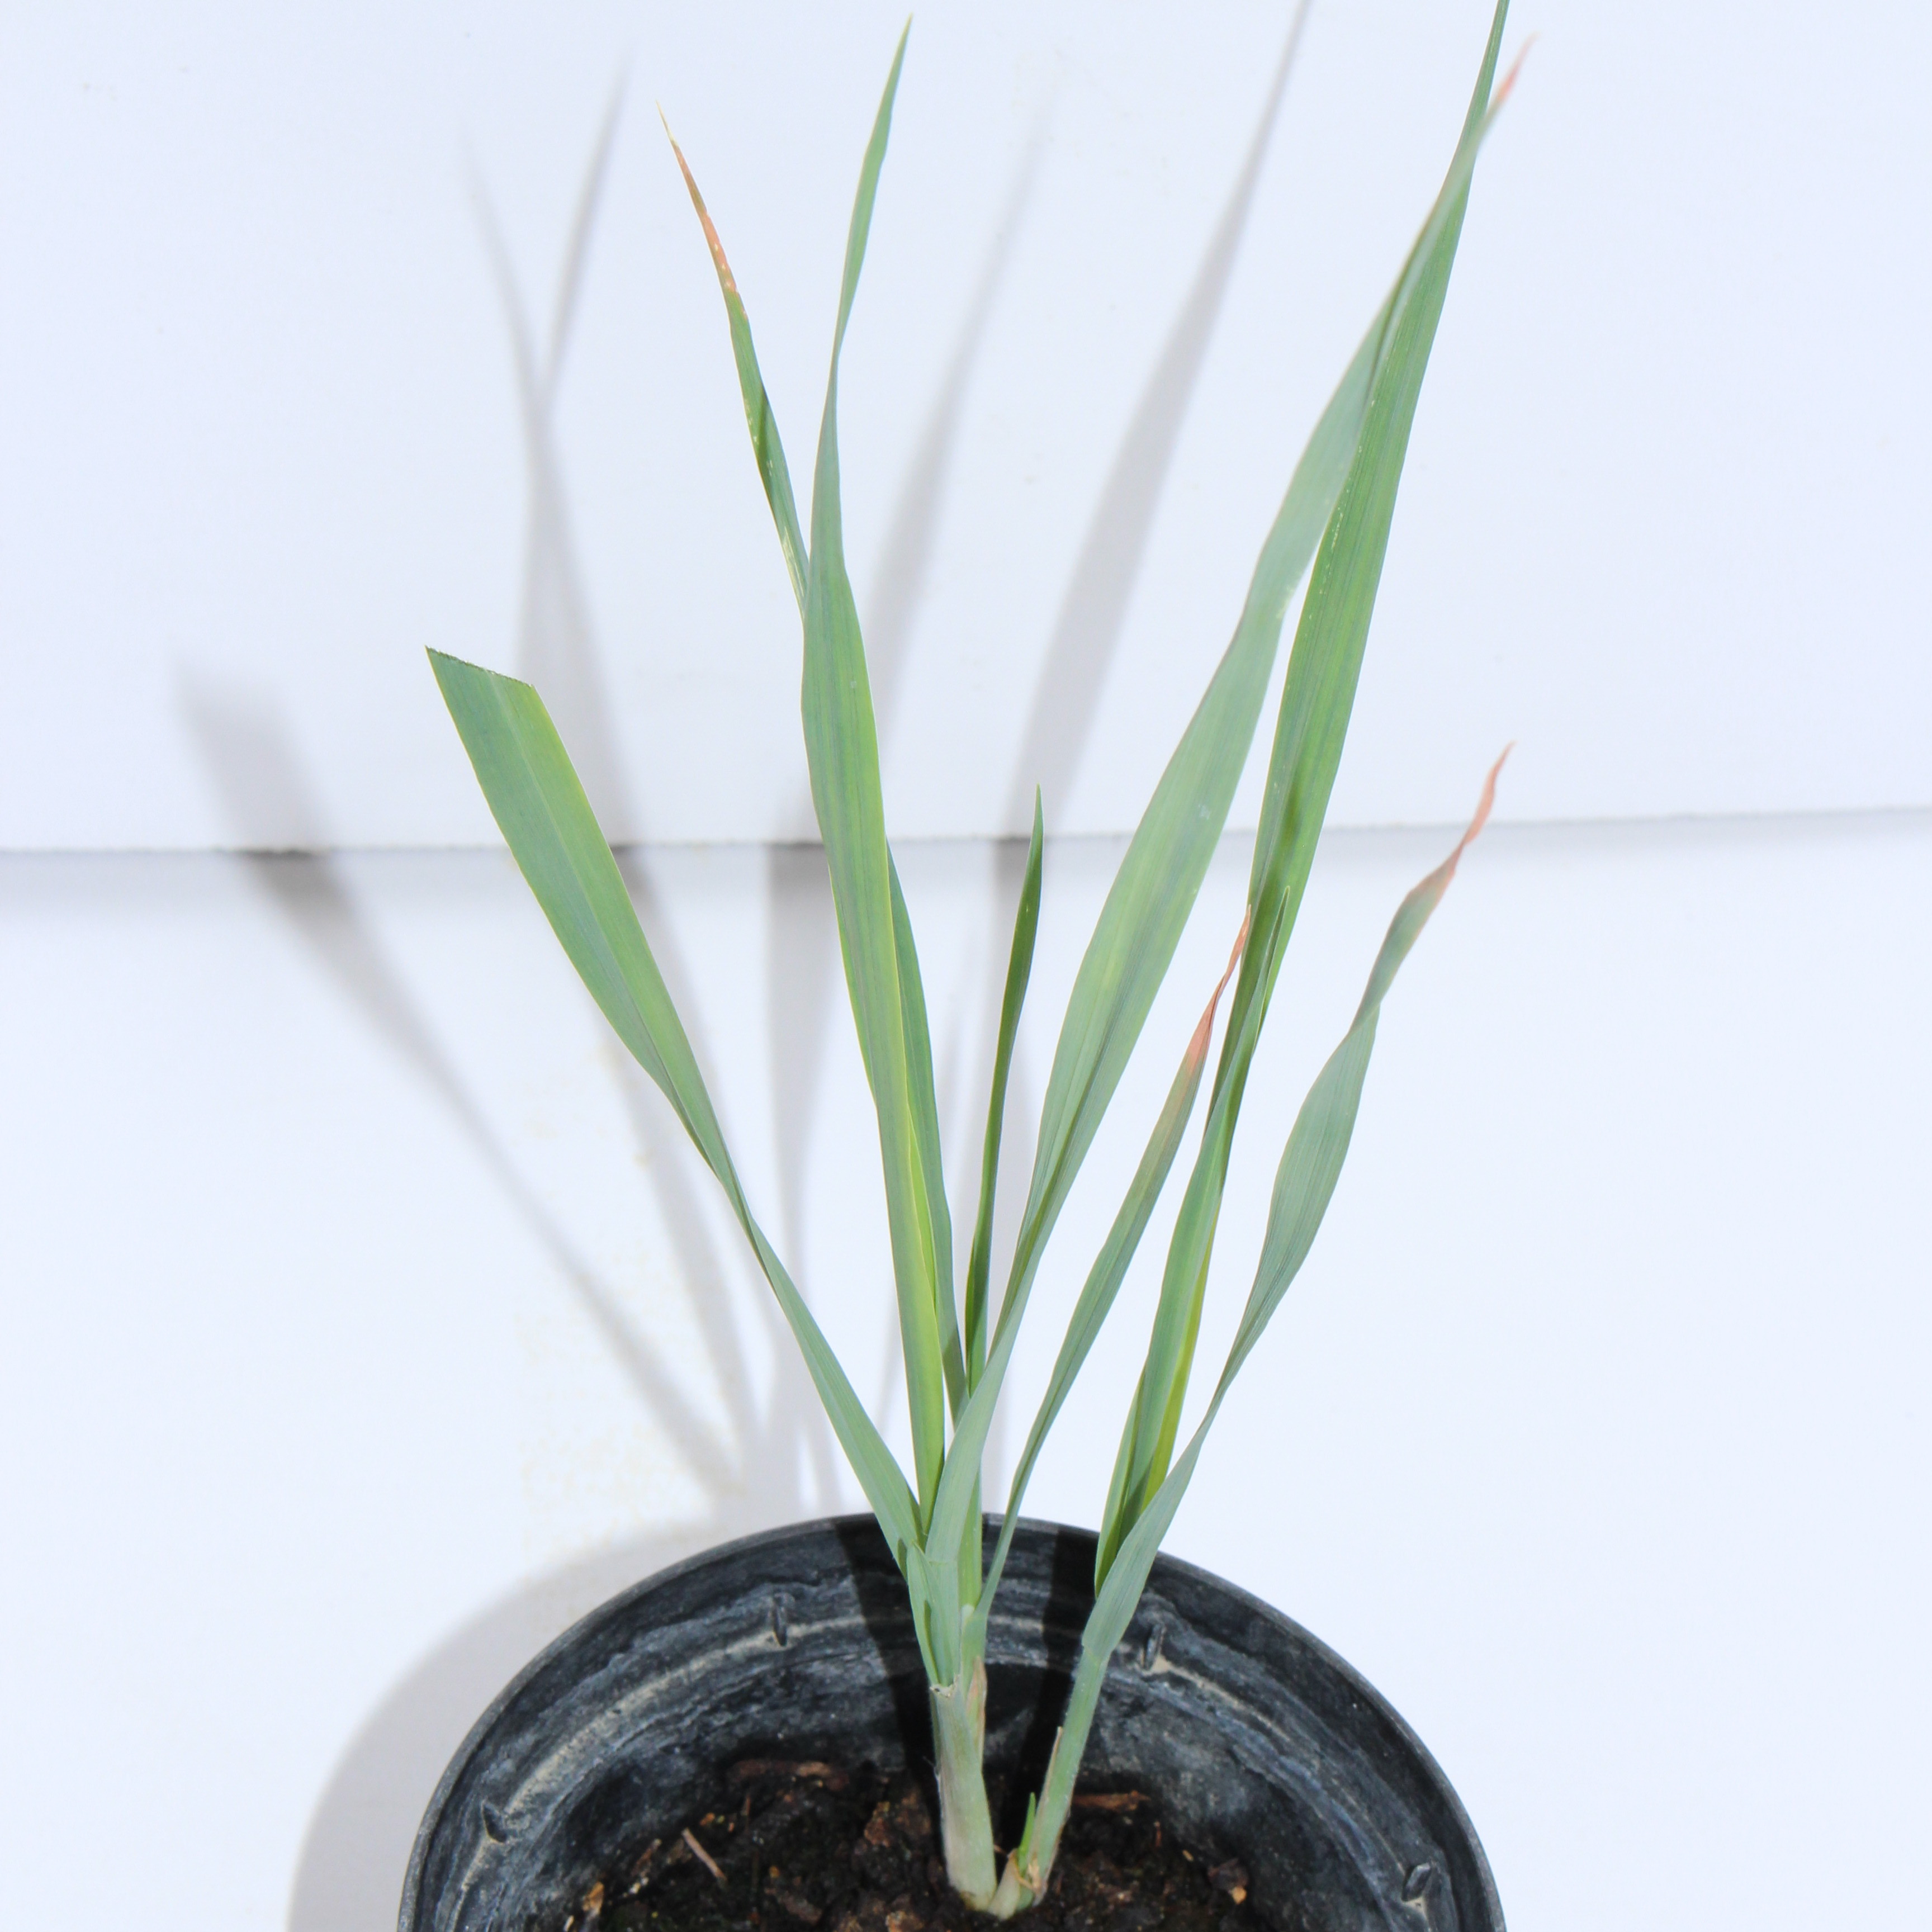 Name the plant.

Avena sterilis
